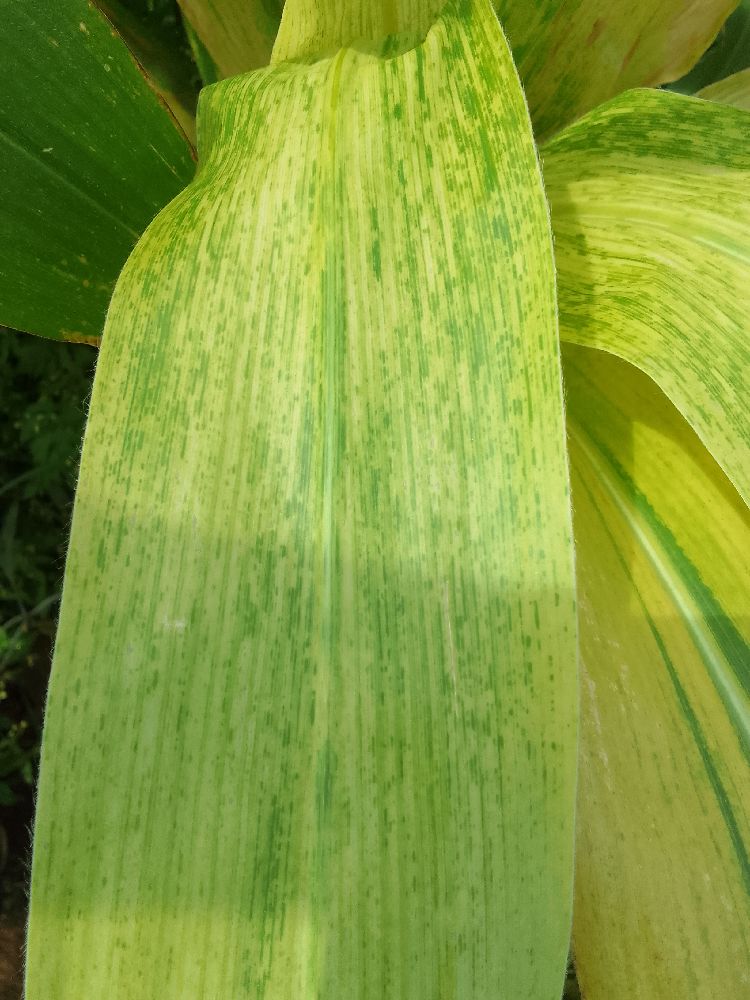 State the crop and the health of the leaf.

maize, maize lethal necrosis
